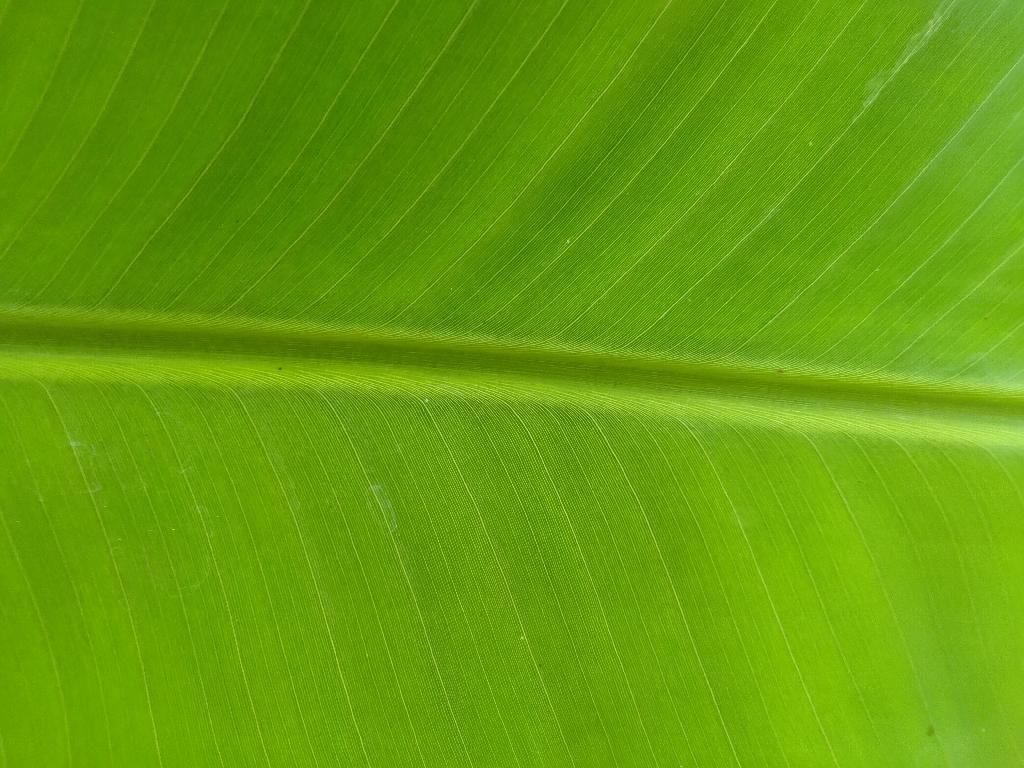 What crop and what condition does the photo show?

banana, healthy
